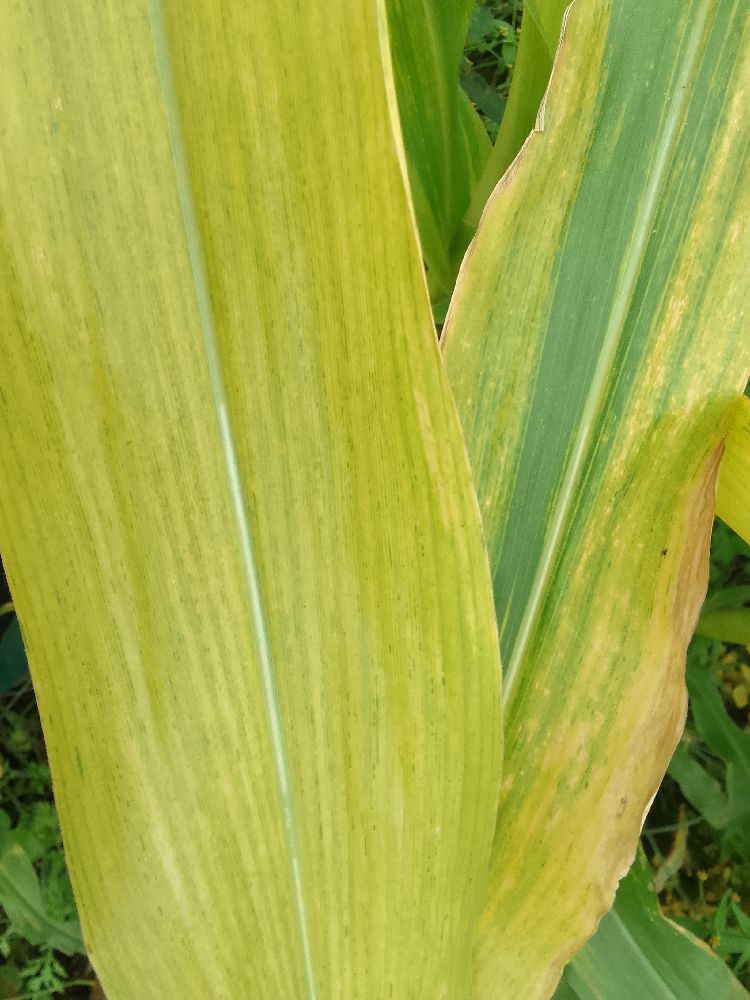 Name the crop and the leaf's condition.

maize, maize lethal necrosis
